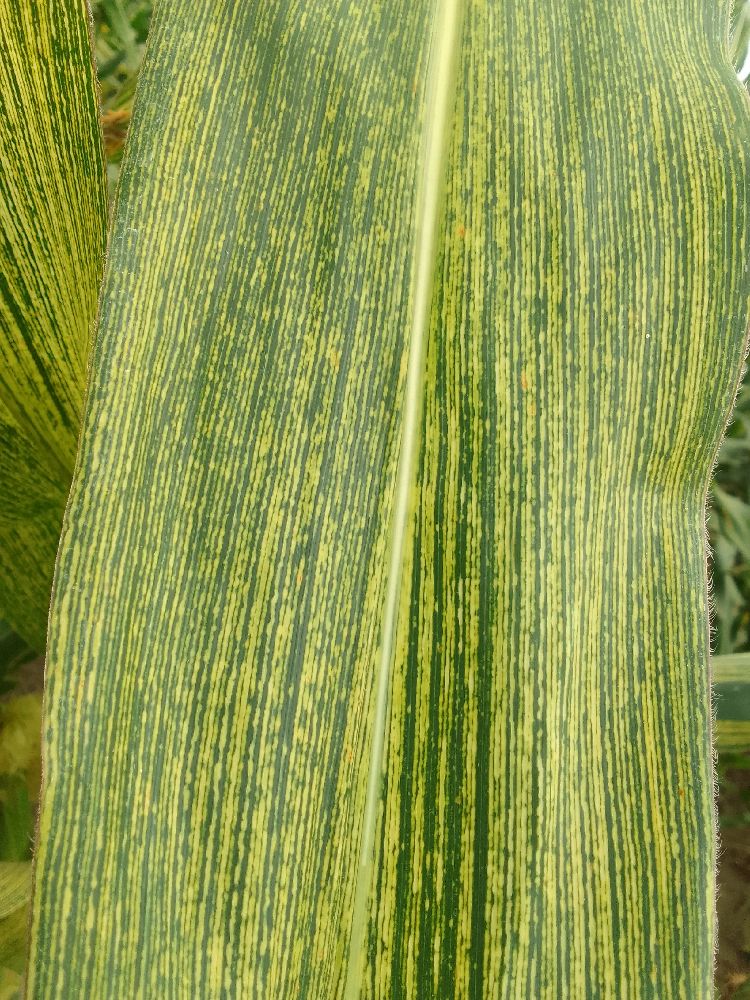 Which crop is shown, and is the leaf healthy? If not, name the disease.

maize, maize streak virus
